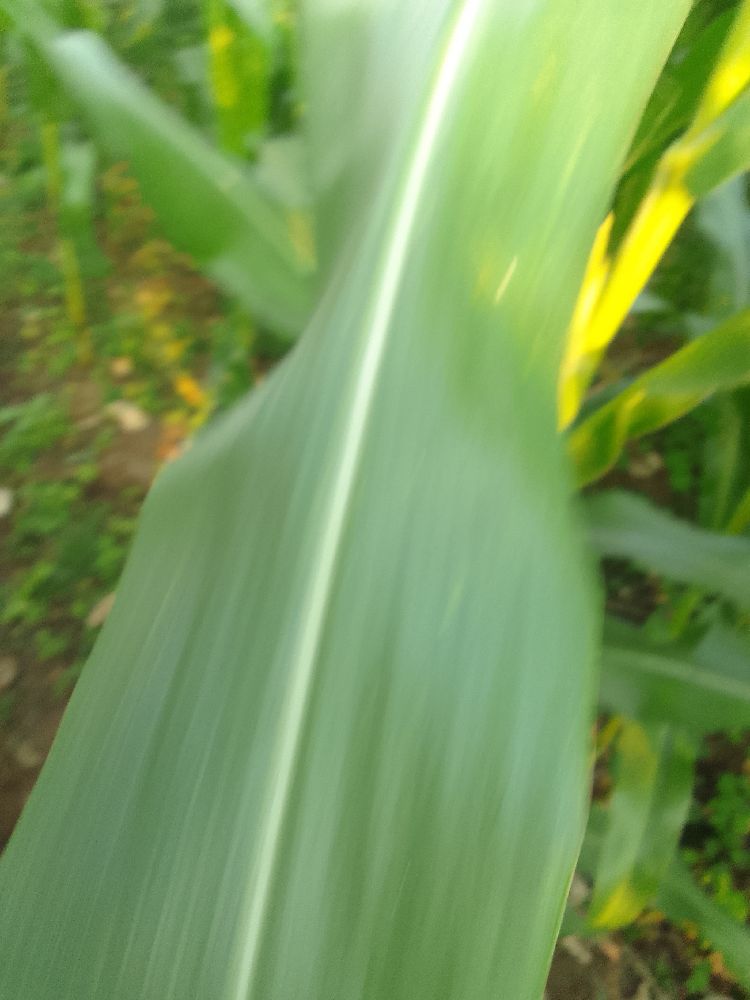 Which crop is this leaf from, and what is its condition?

maize, healthy
